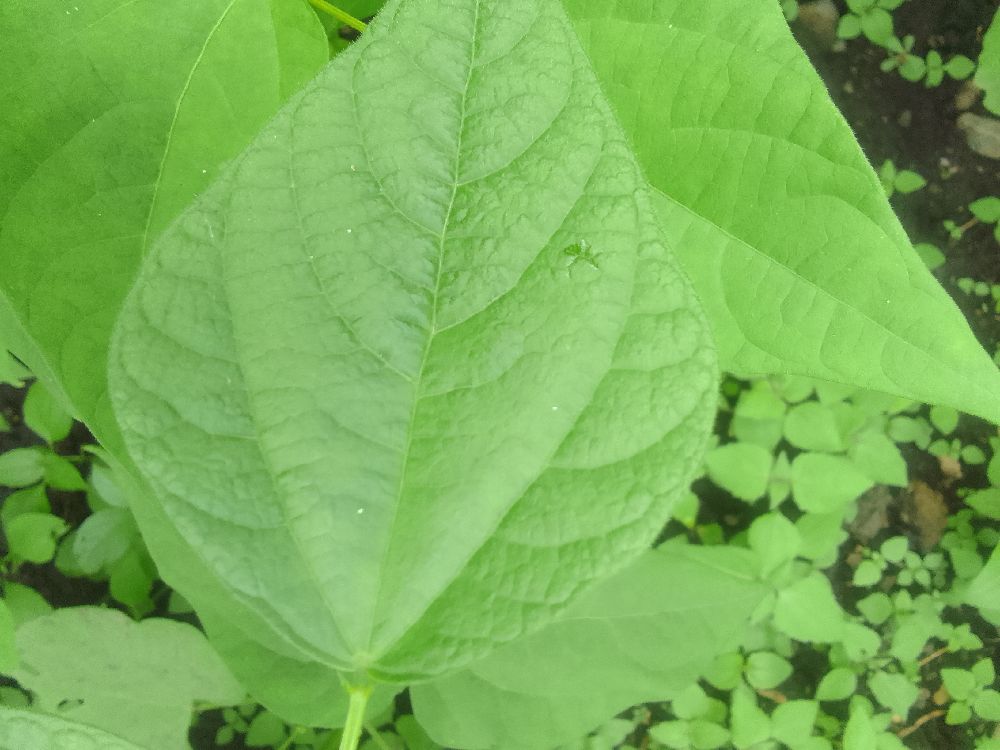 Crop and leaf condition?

common bean, healthy
